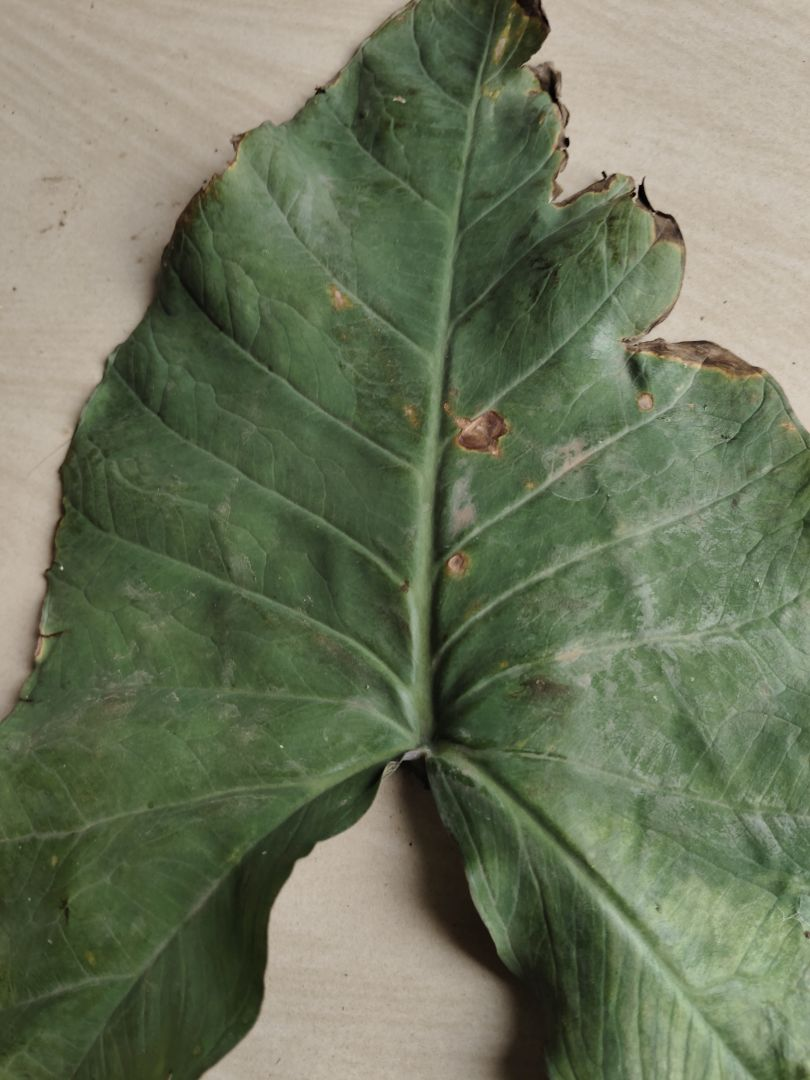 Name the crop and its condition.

taro, leaf blight
